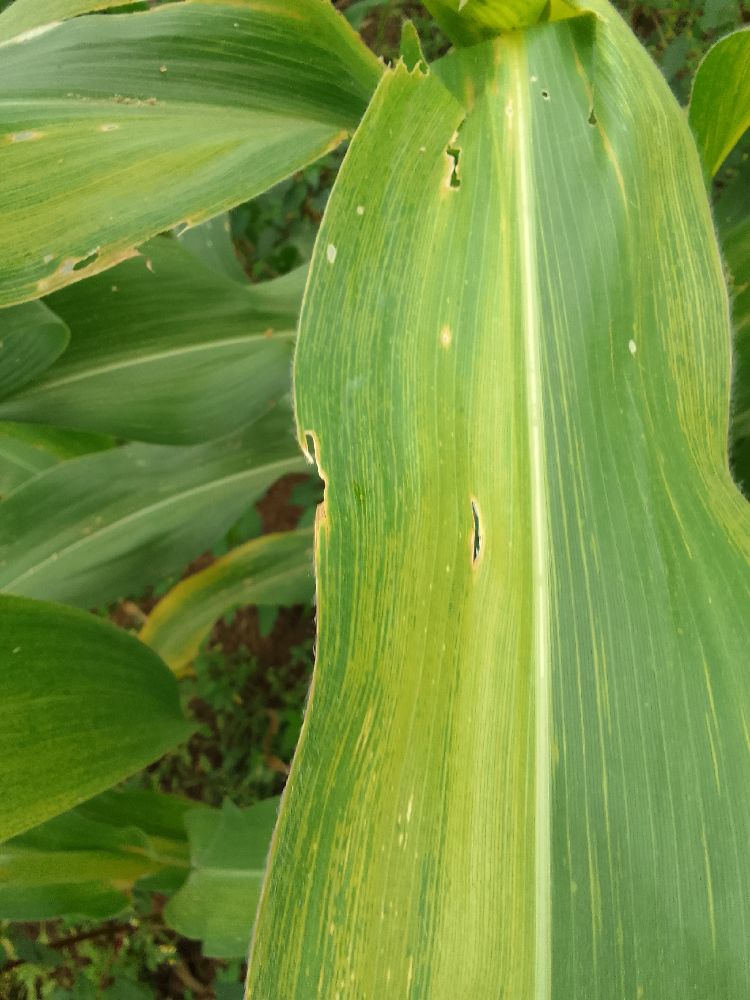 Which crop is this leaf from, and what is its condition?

maize, maize lethal necrosis
